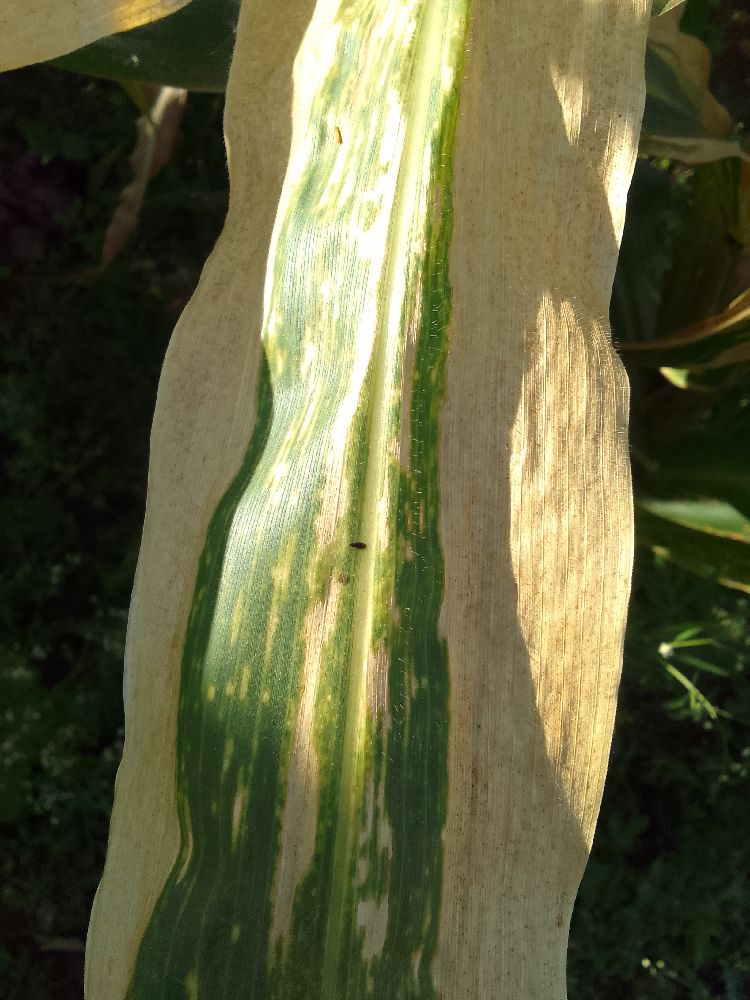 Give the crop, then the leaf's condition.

maize, maize lethal necrosis
